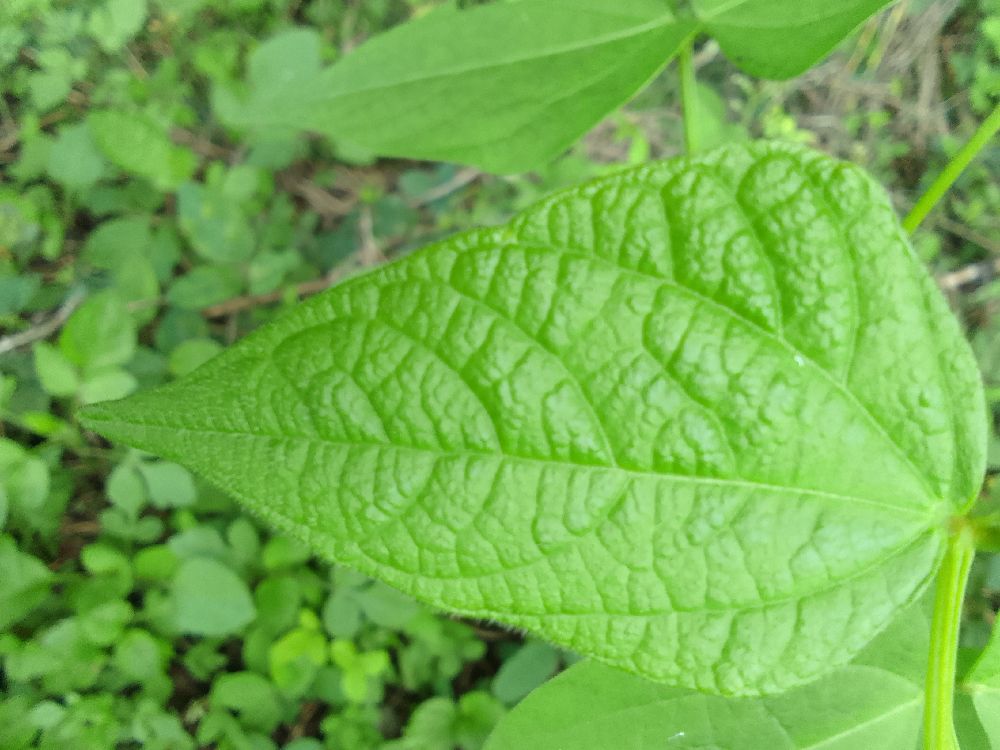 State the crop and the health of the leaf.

common bean, healthy
